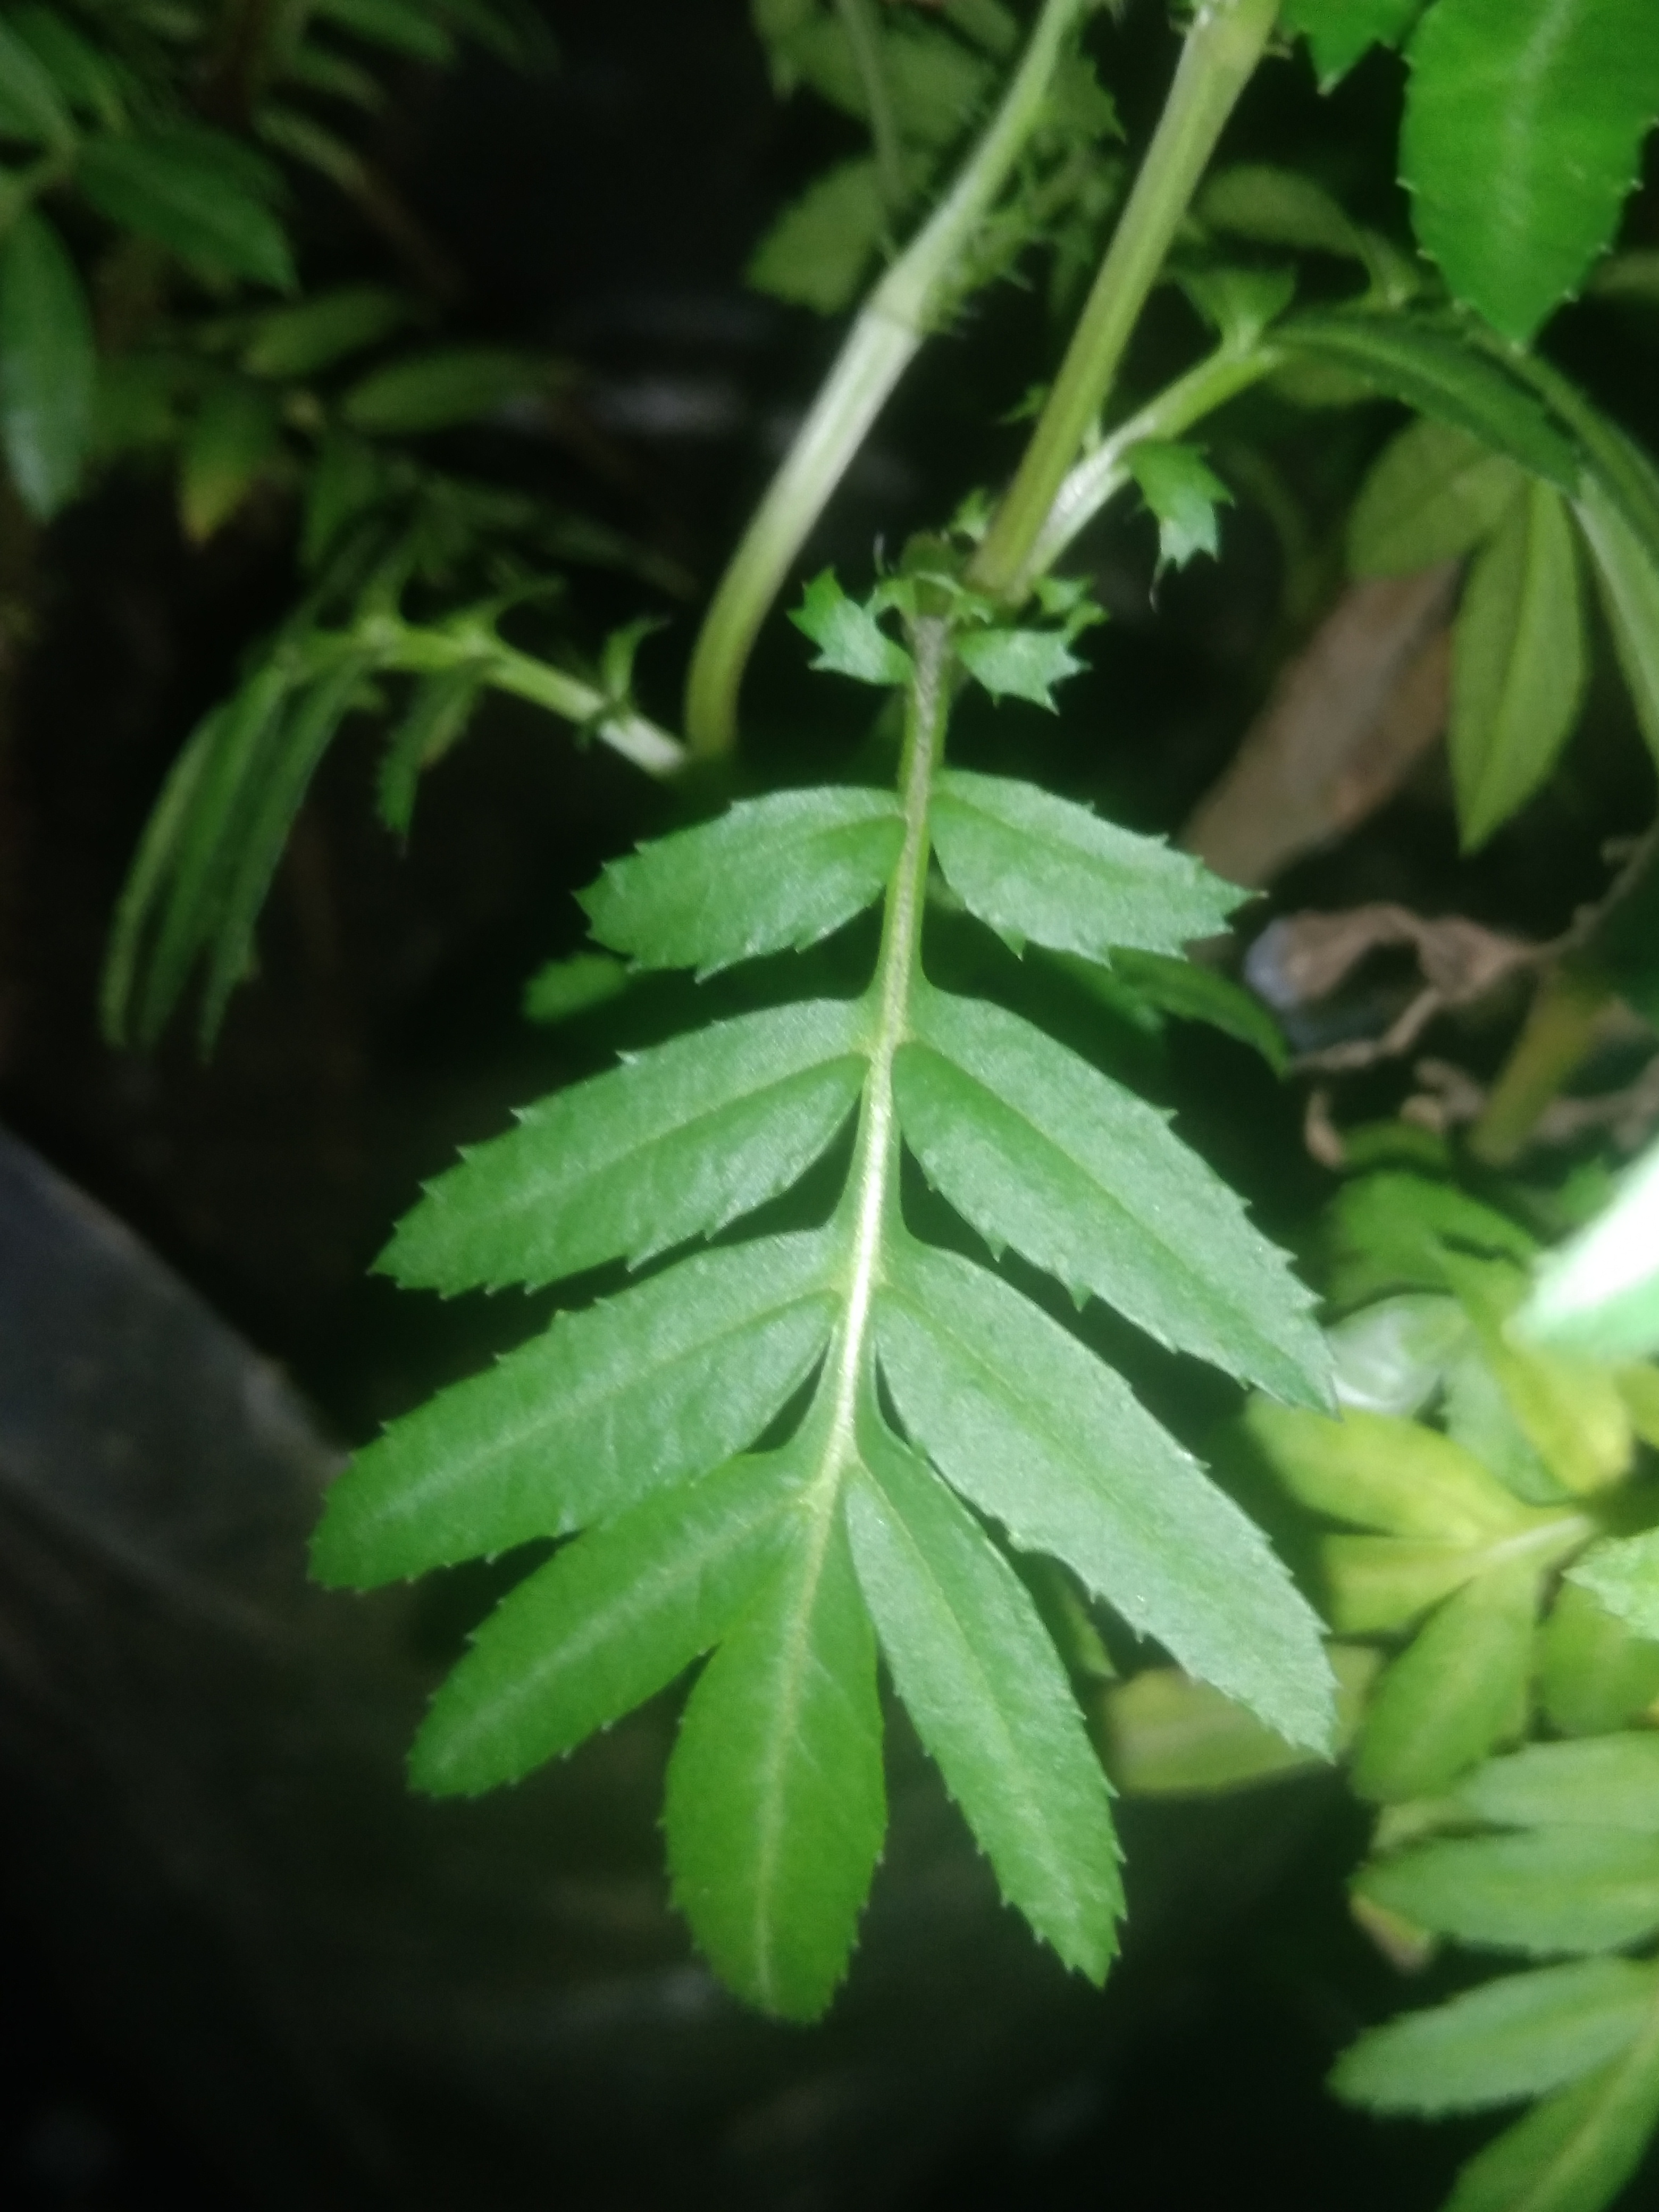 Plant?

marigold
